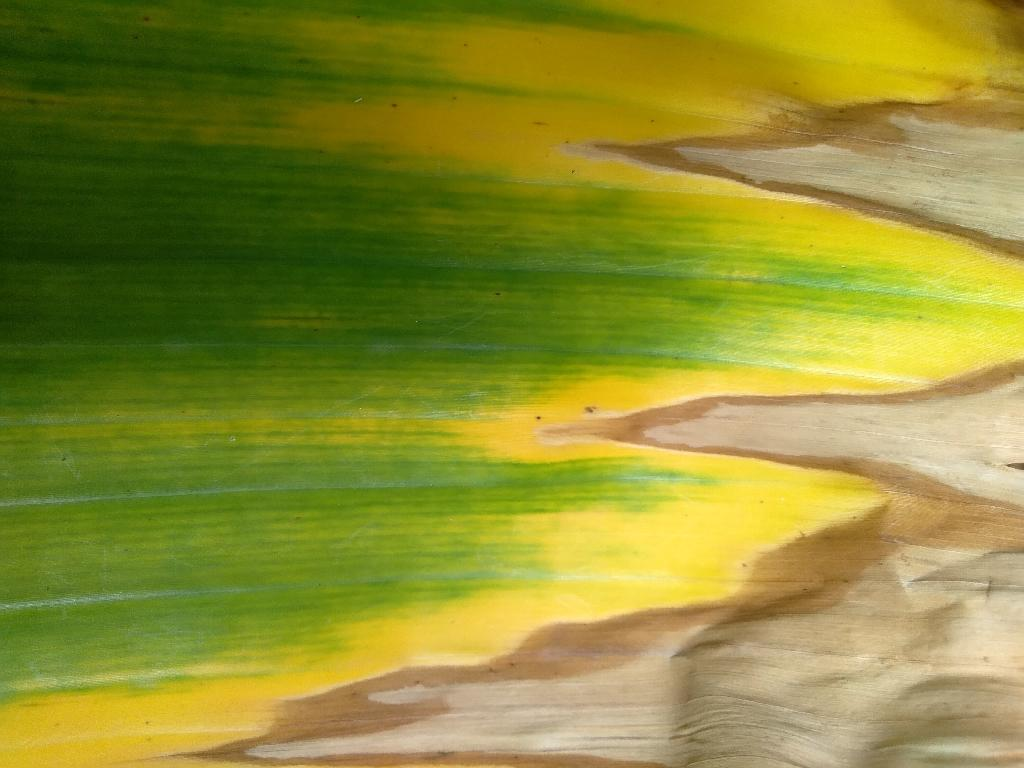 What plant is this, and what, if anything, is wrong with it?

banana, fusarium wilt race 1
